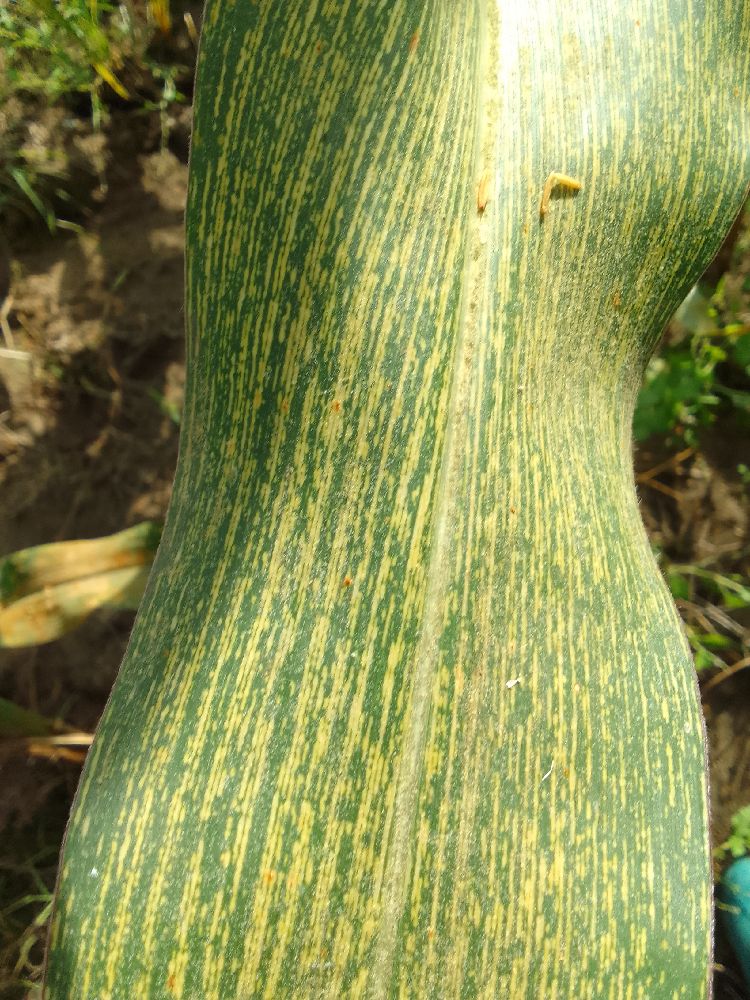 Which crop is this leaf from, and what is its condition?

maize, maize streak virus
